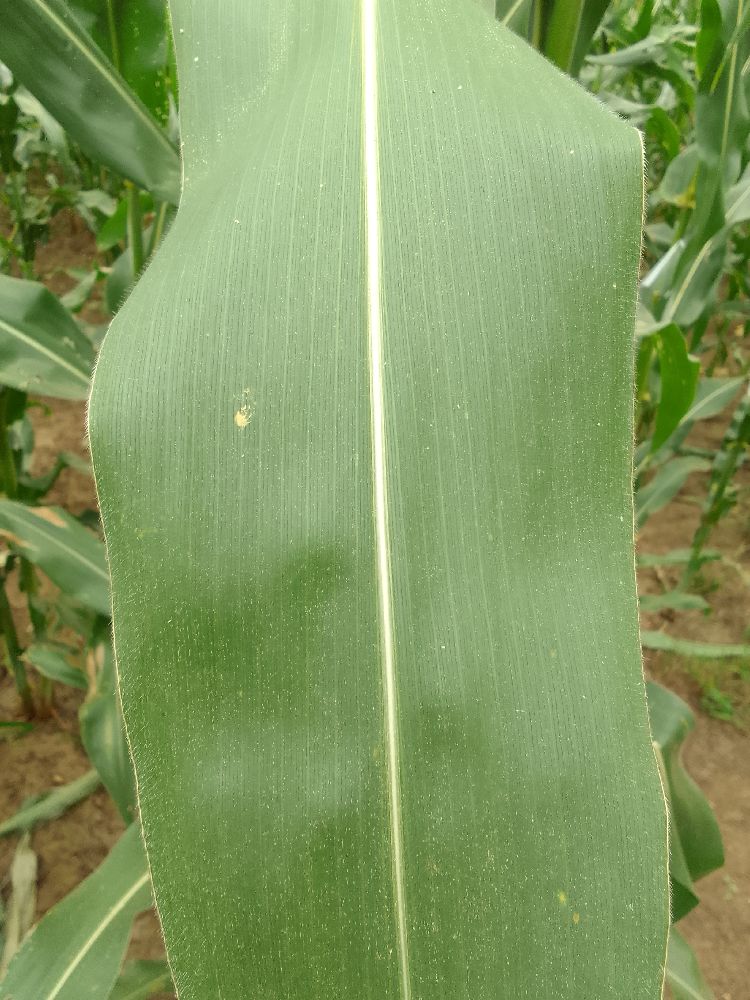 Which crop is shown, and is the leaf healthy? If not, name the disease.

maize, healthy
